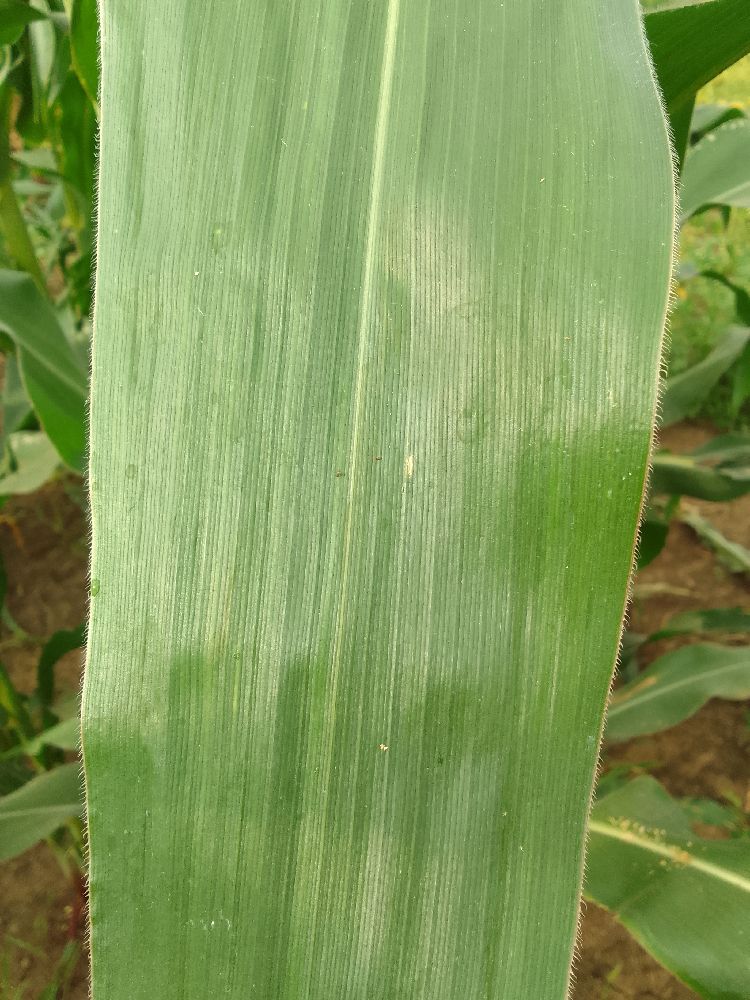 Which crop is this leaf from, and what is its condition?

maize, healthy
